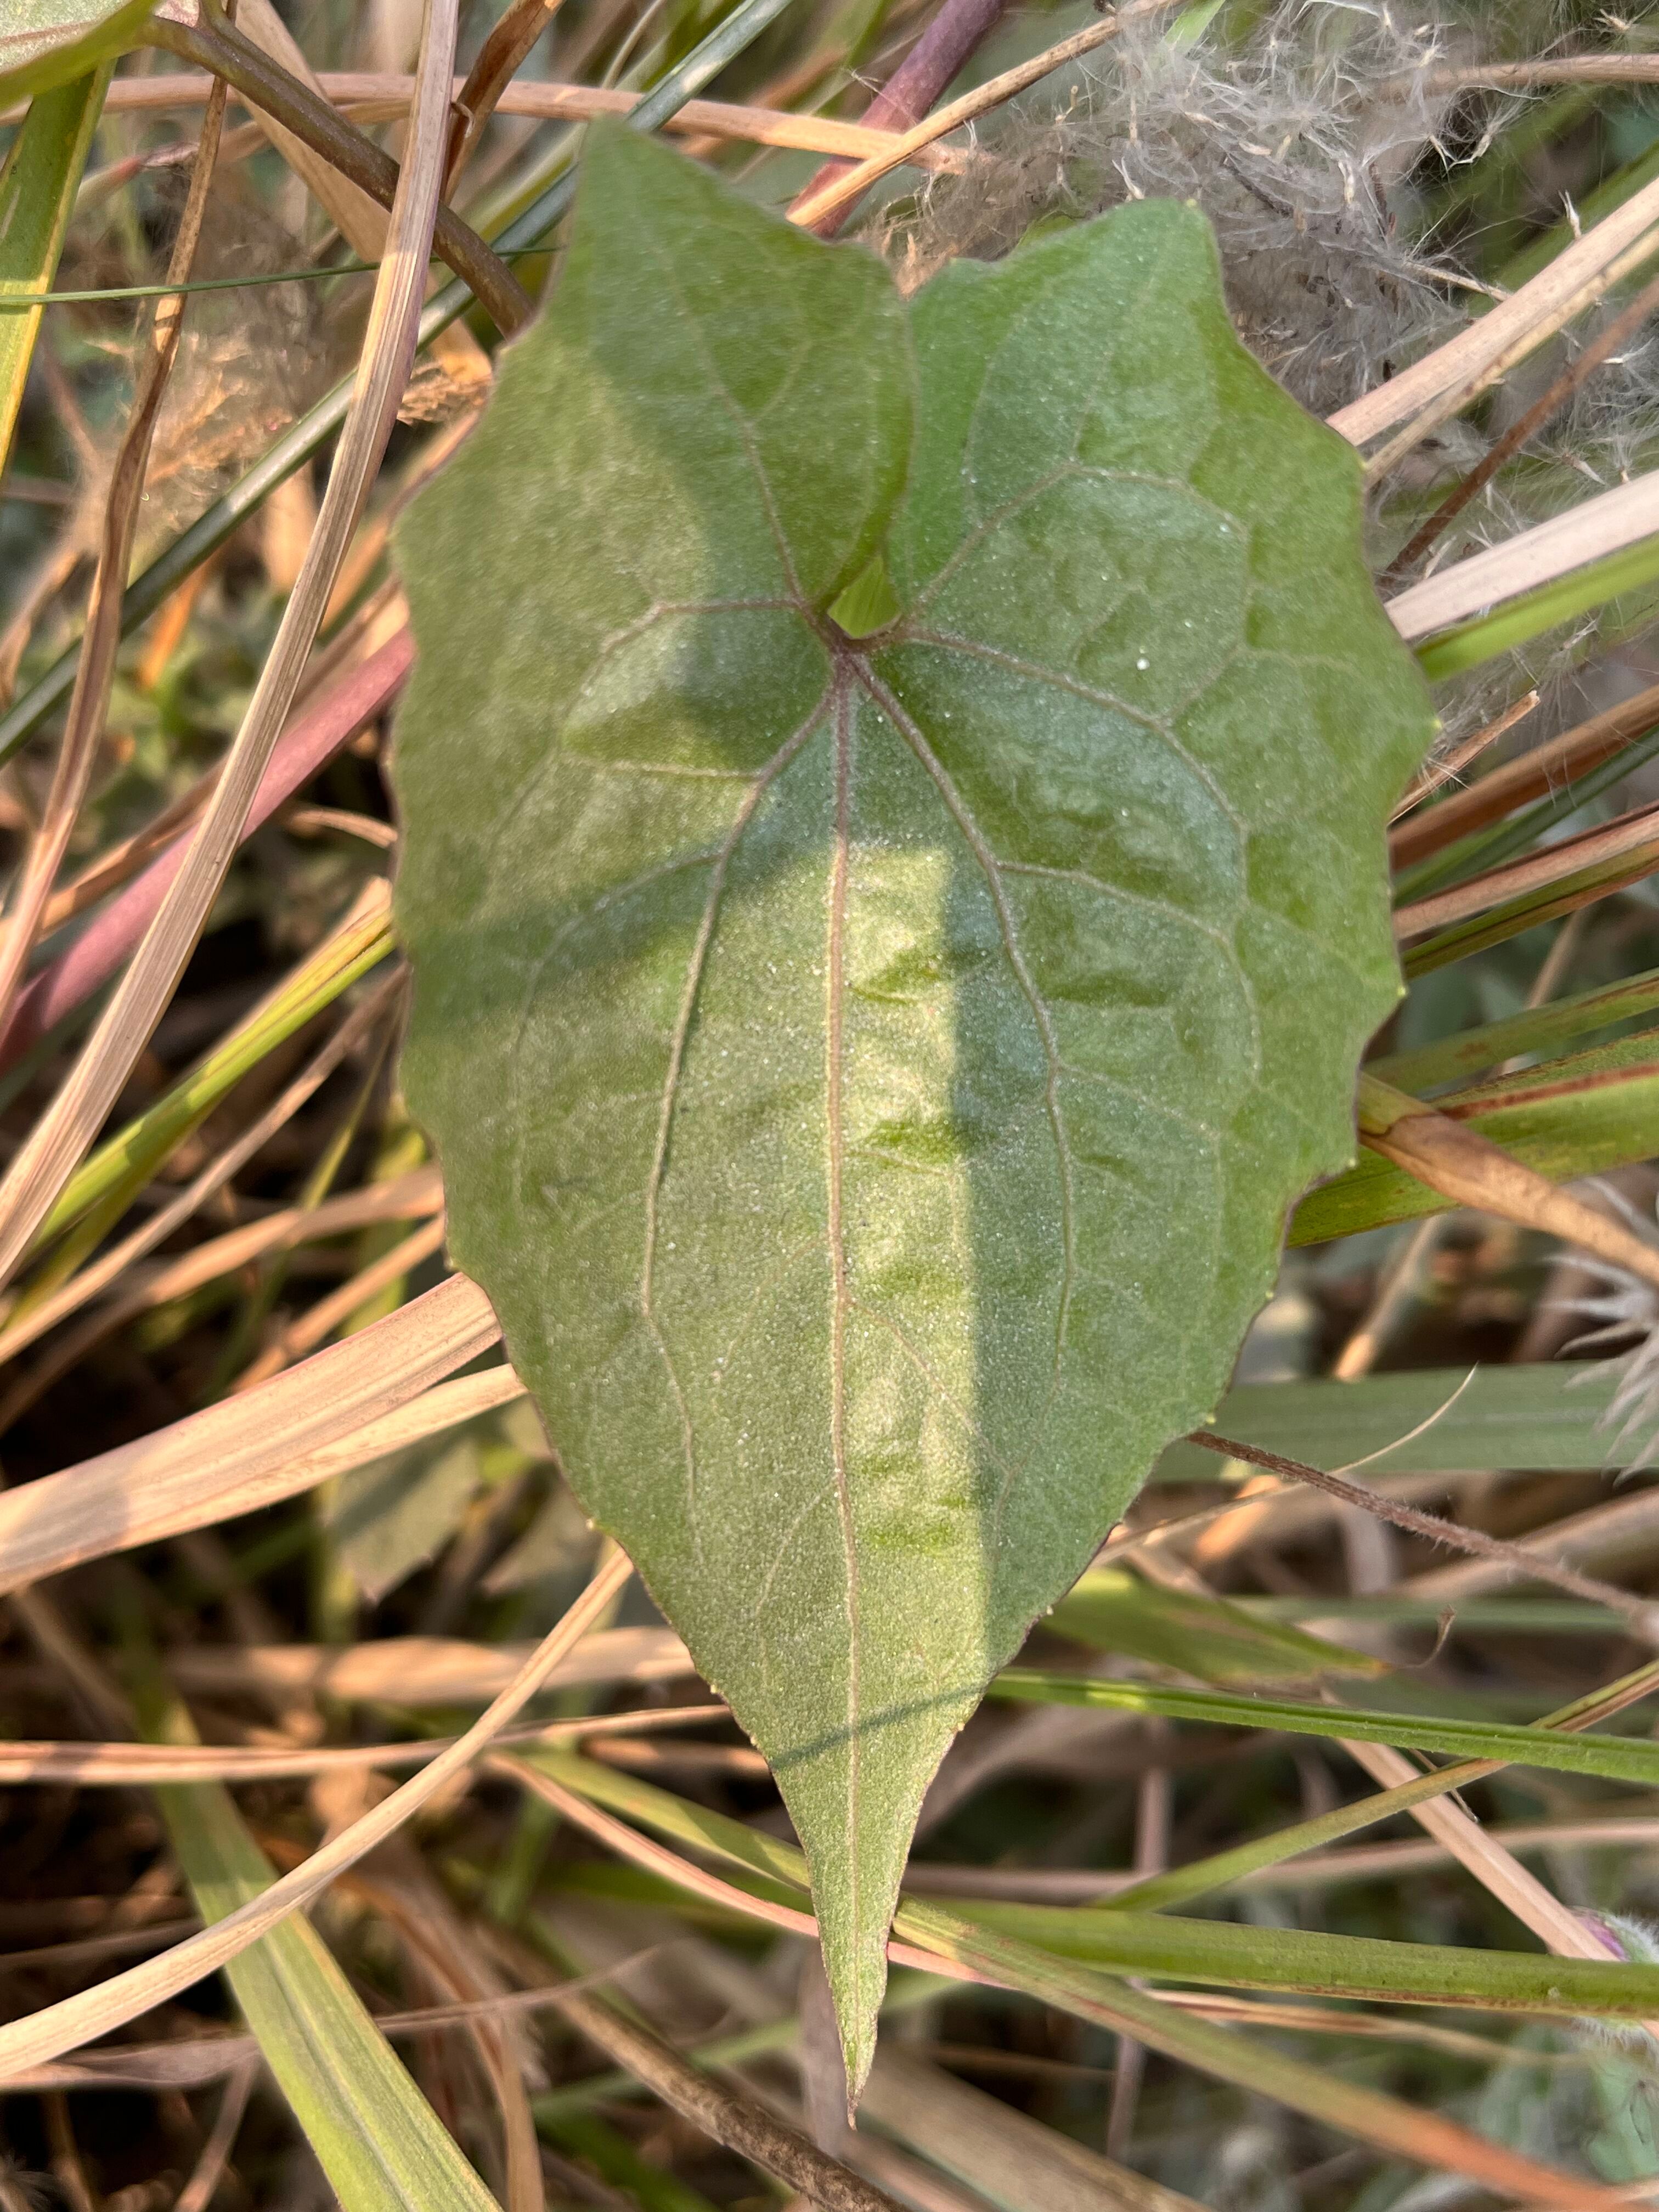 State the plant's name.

bitter vine
